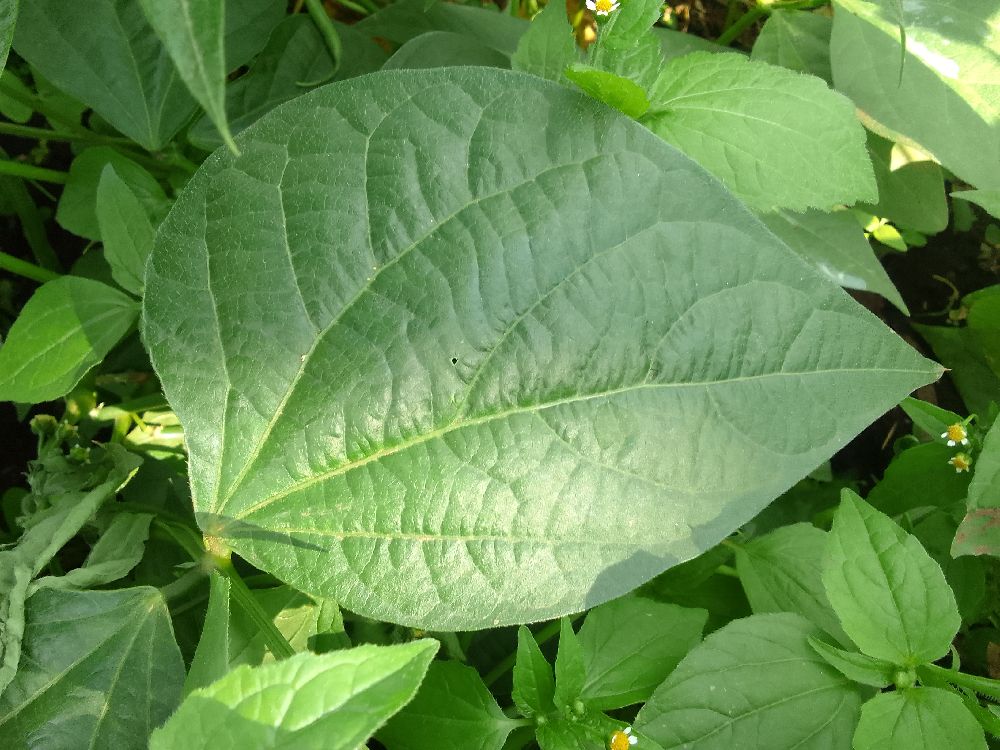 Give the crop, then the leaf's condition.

common bean, healthy
